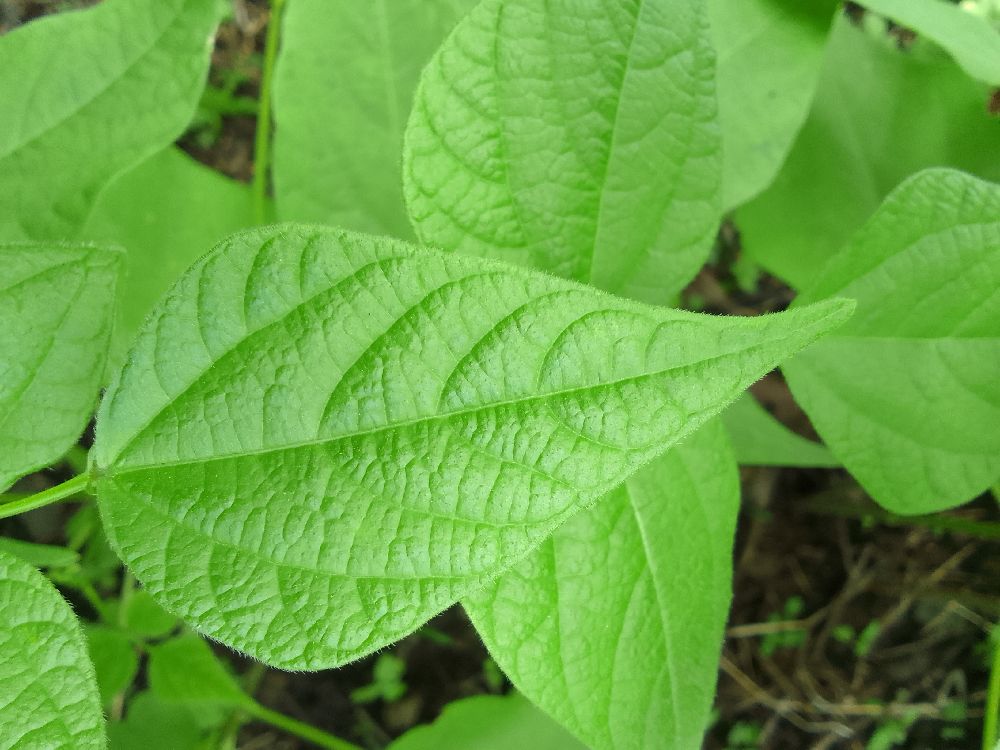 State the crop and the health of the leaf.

common bean, healthy
